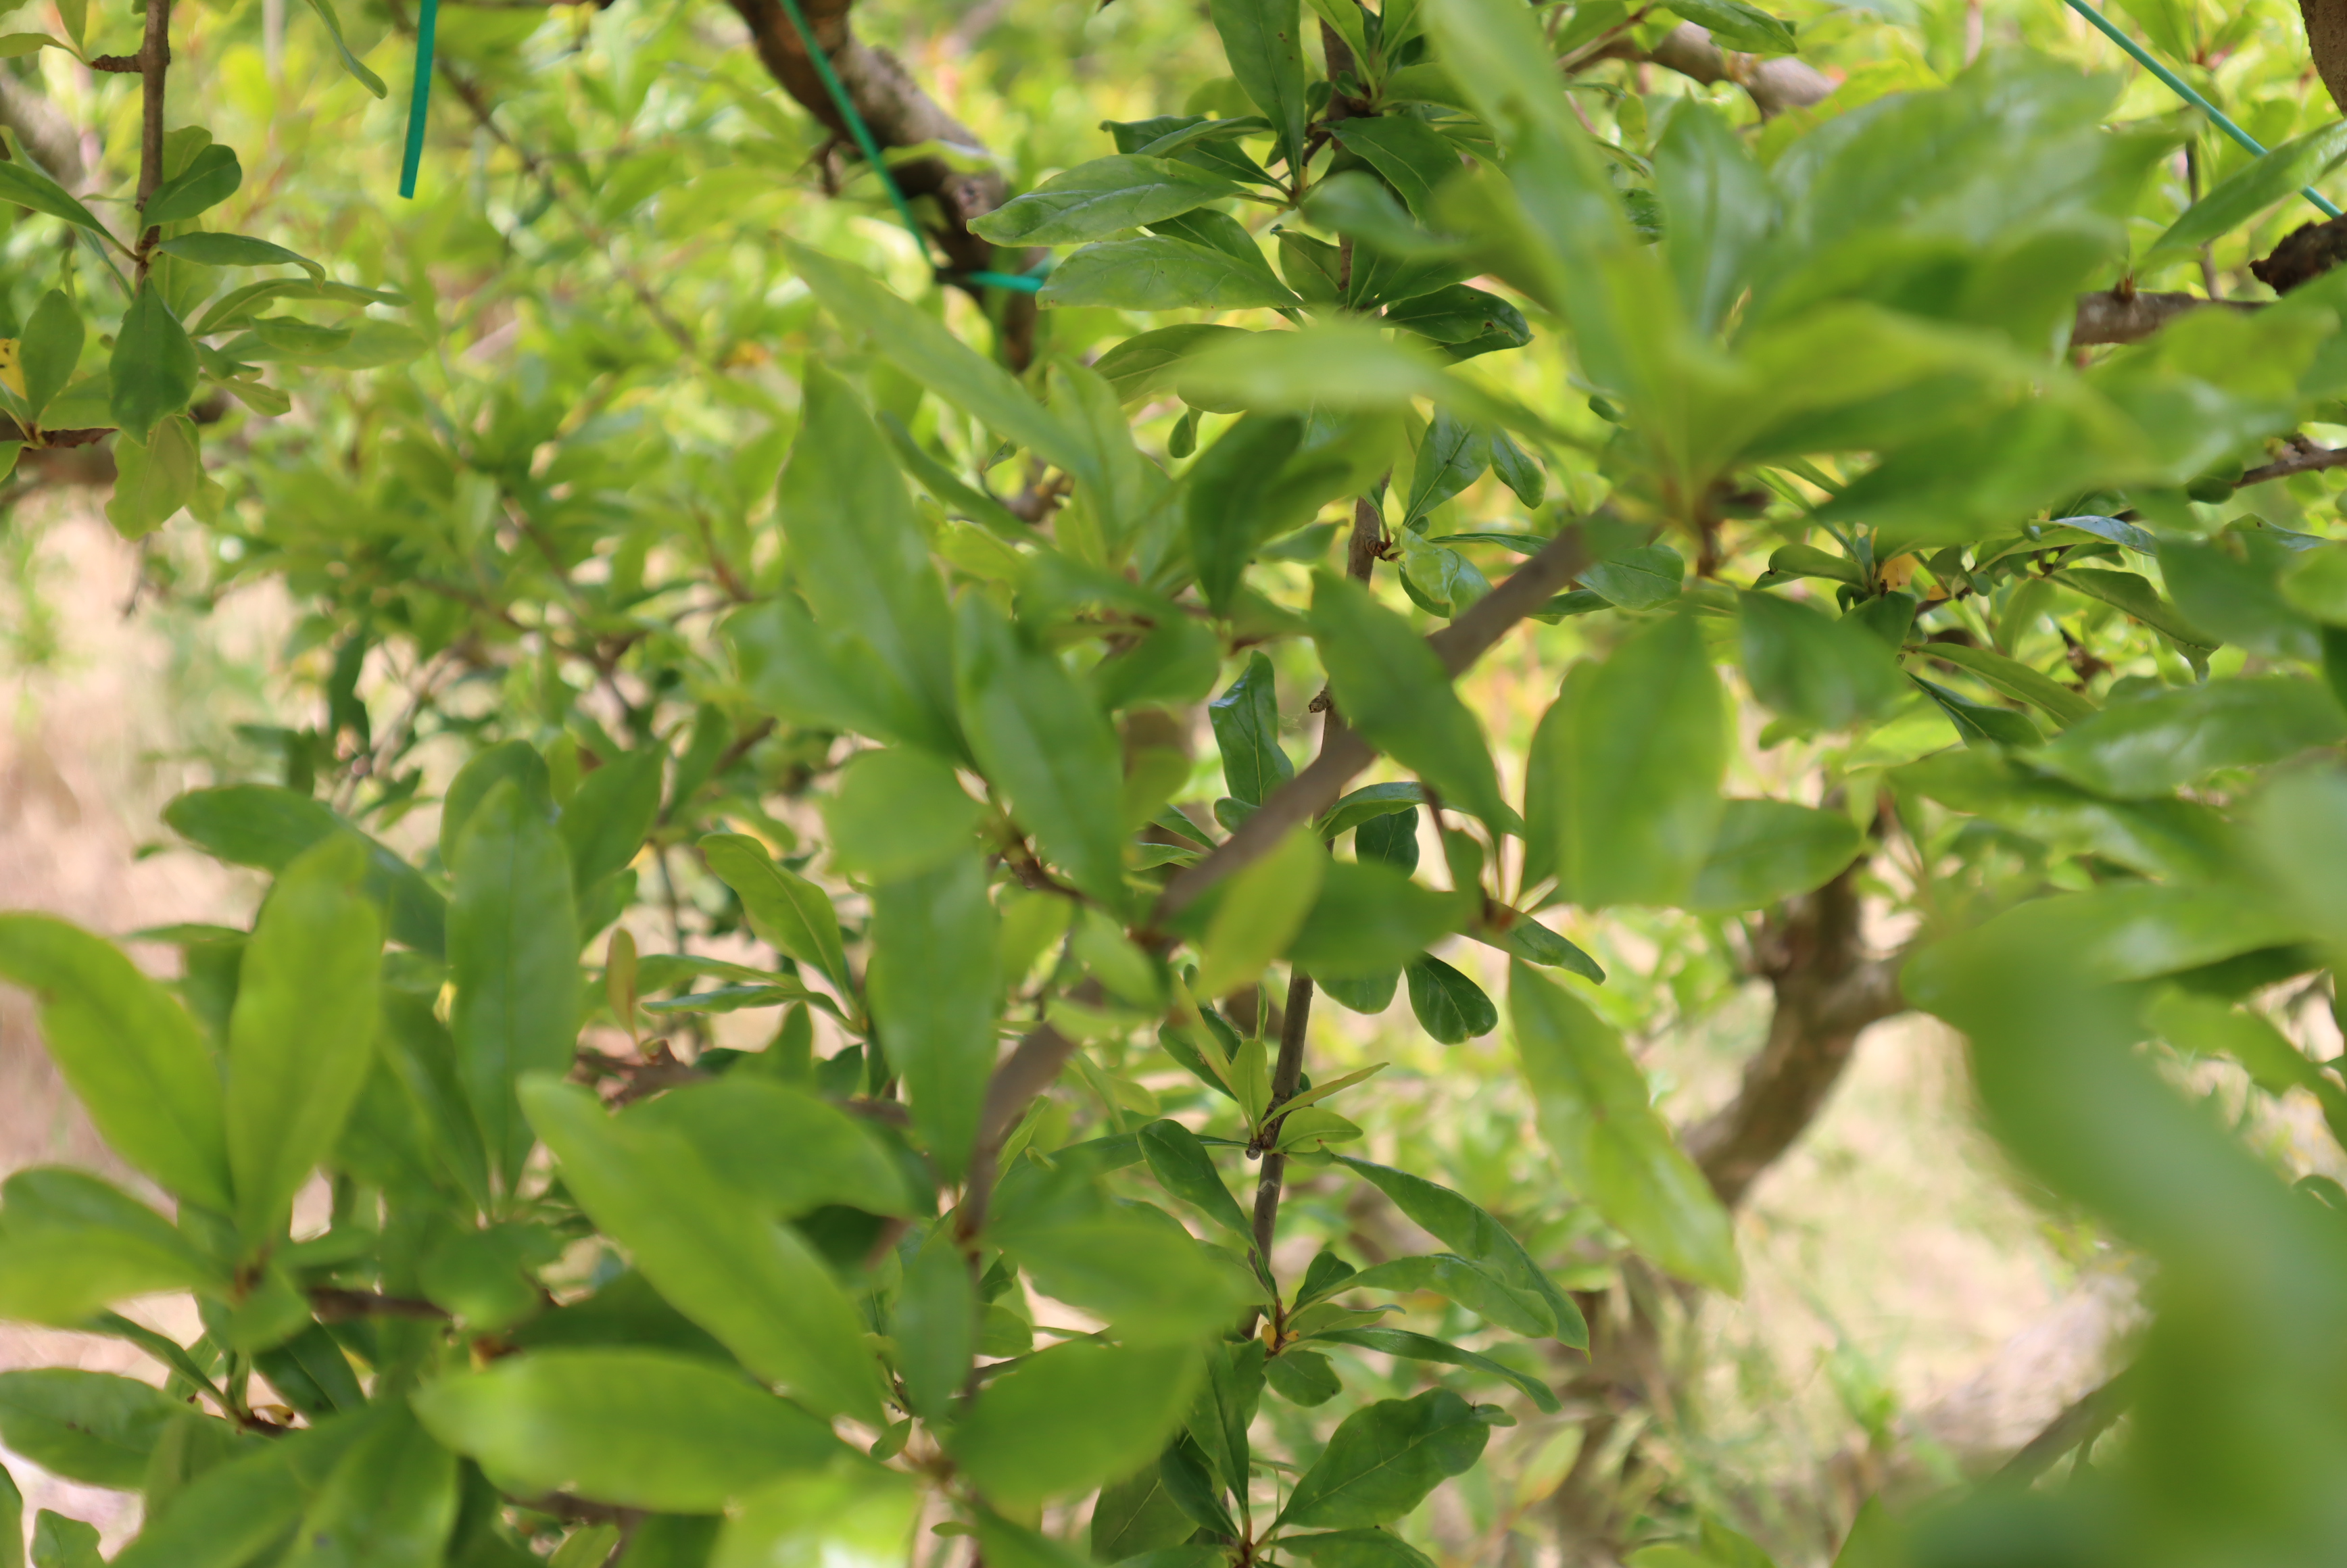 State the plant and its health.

pomegranate, aphids, coniella granati
